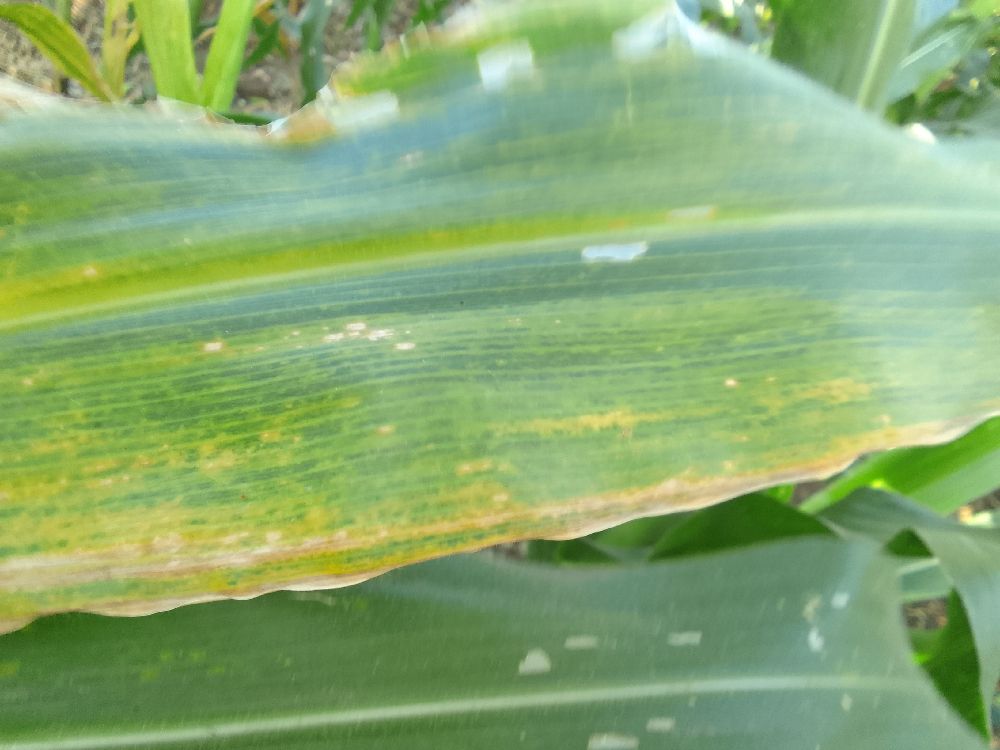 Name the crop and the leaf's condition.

maize, maize lethal necrosis
